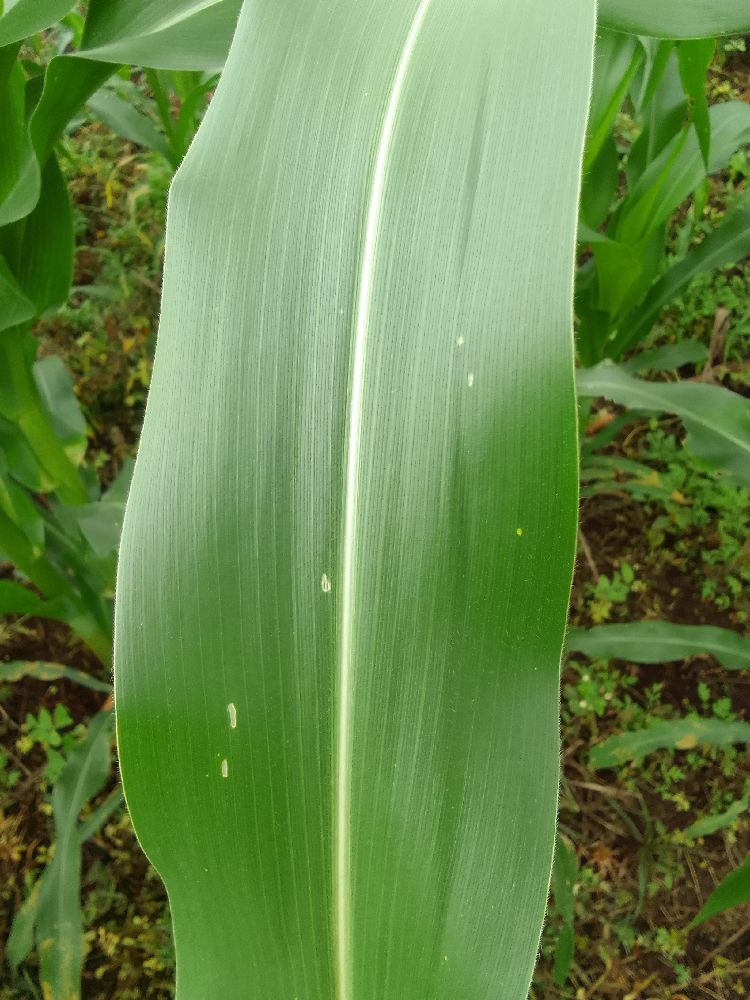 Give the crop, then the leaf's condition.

maize, healthy
